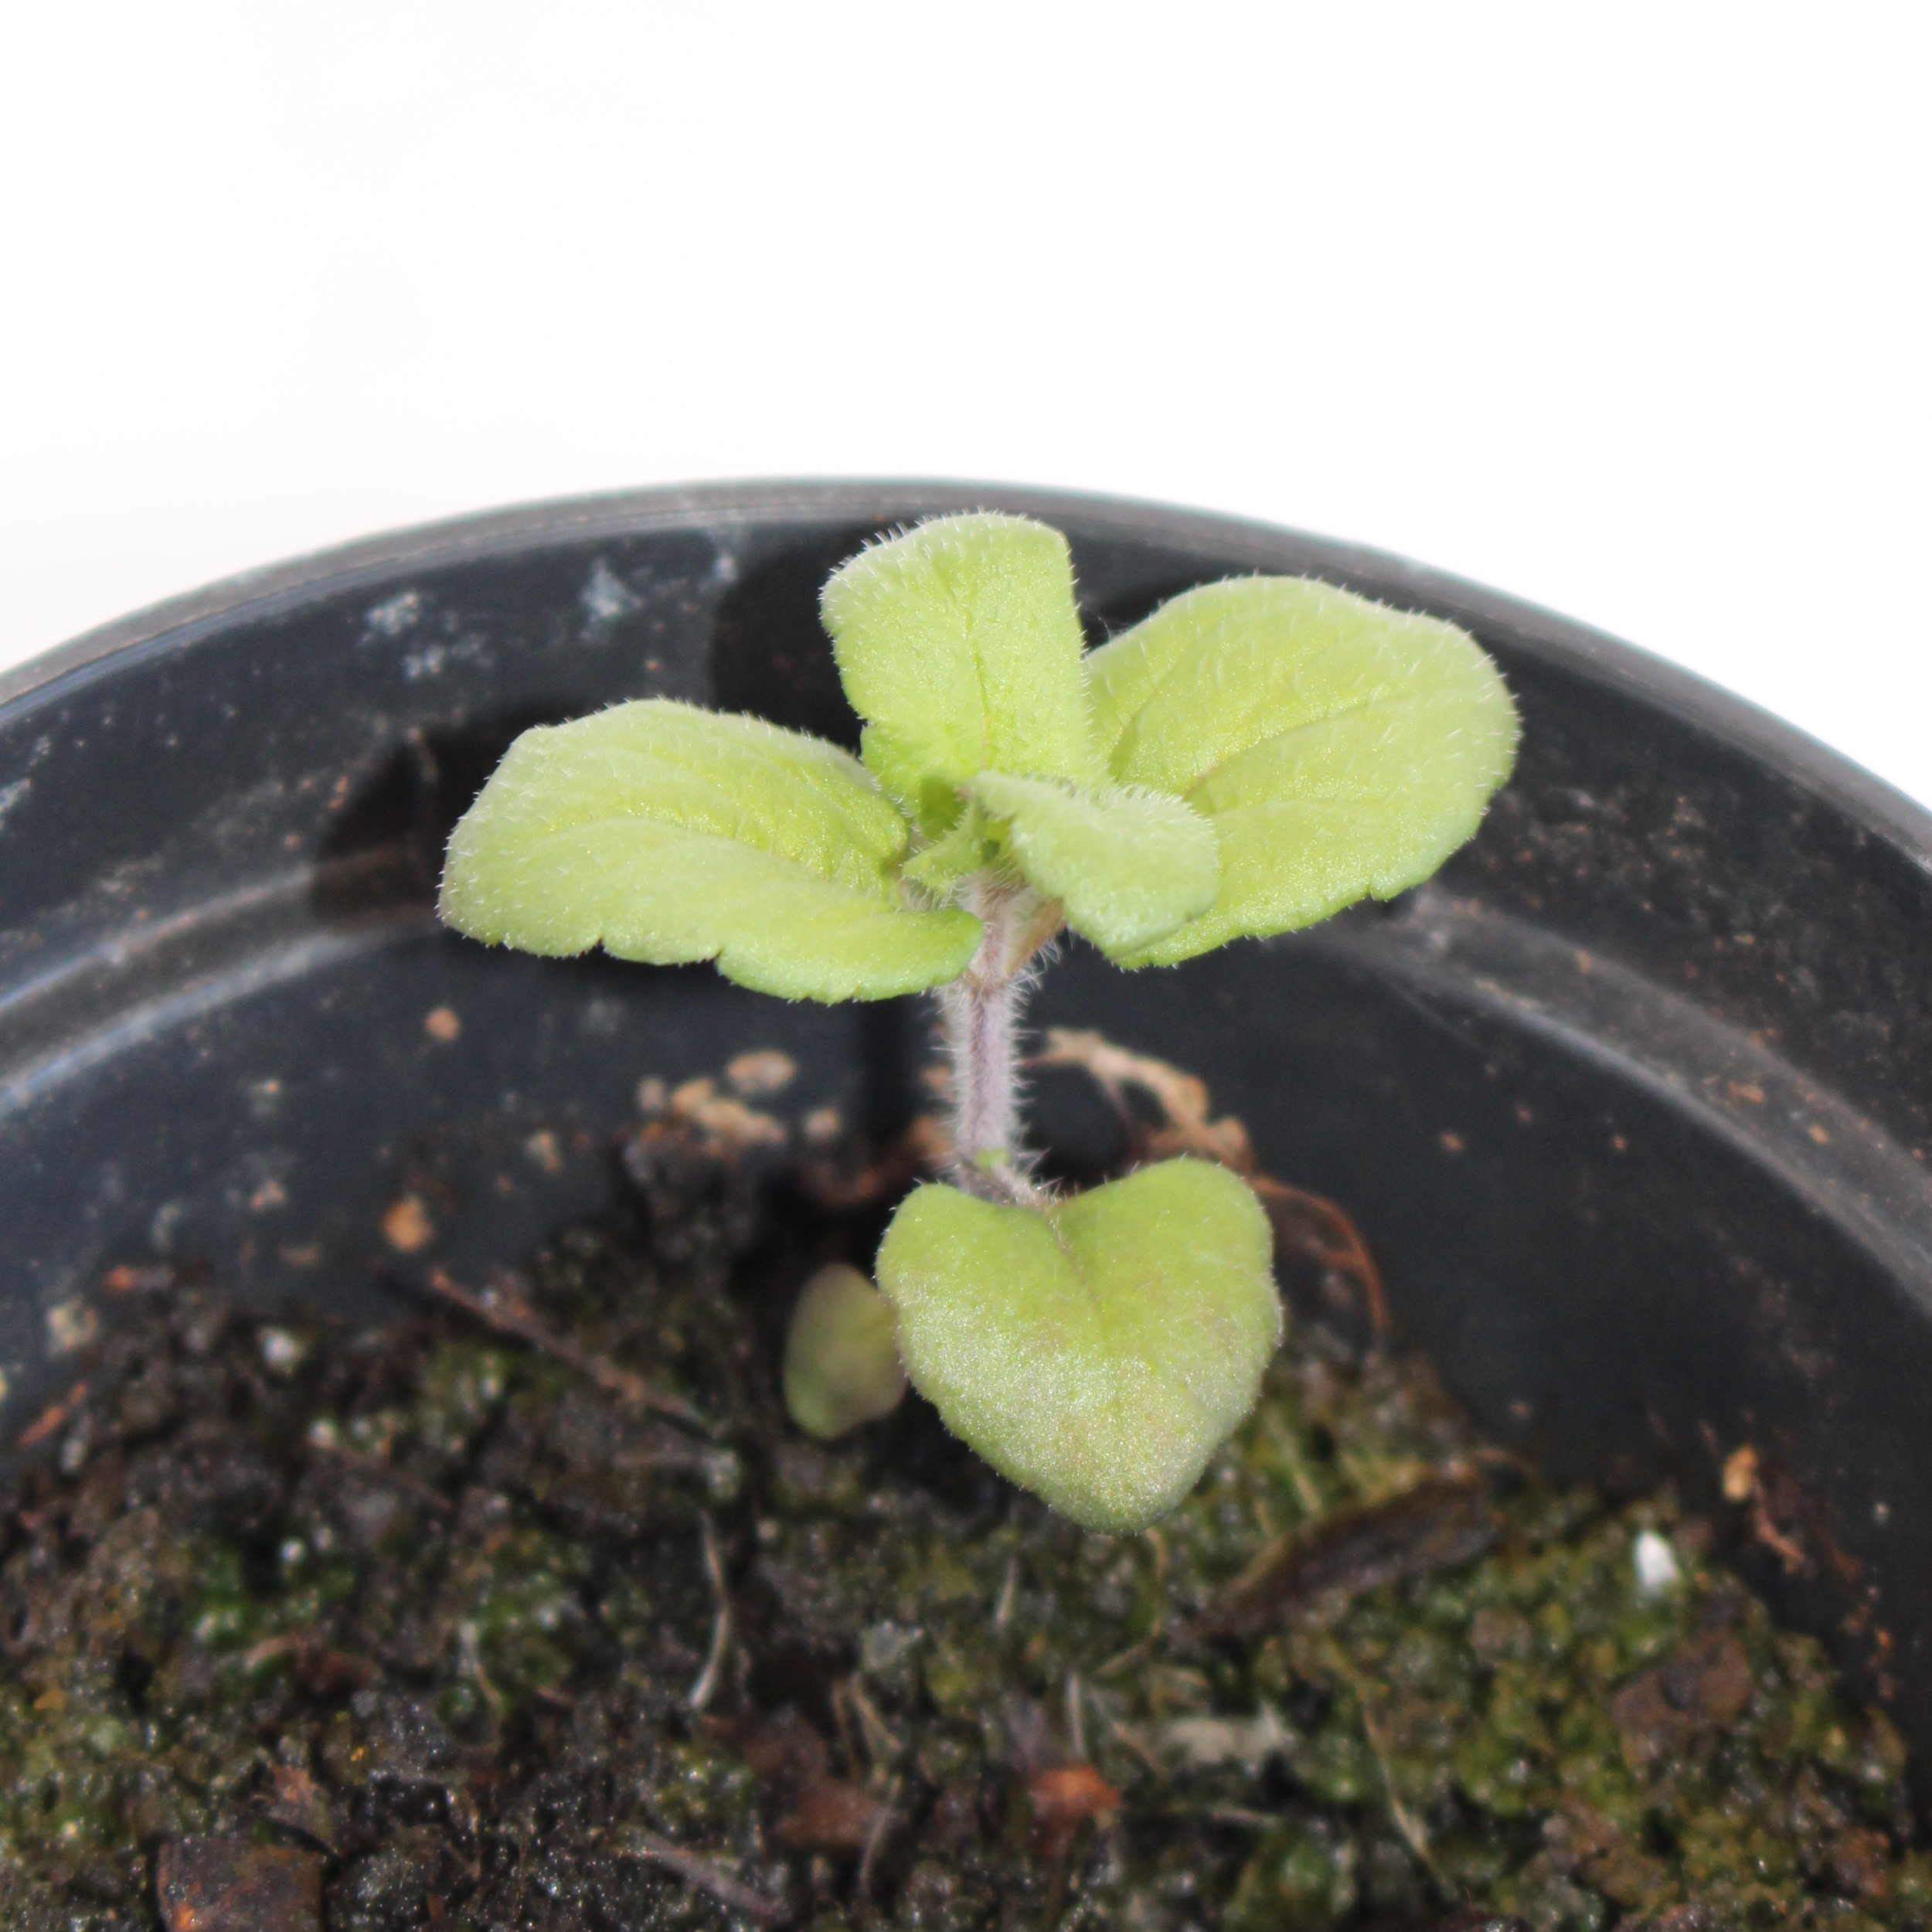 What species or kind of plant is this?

Veronica persica
